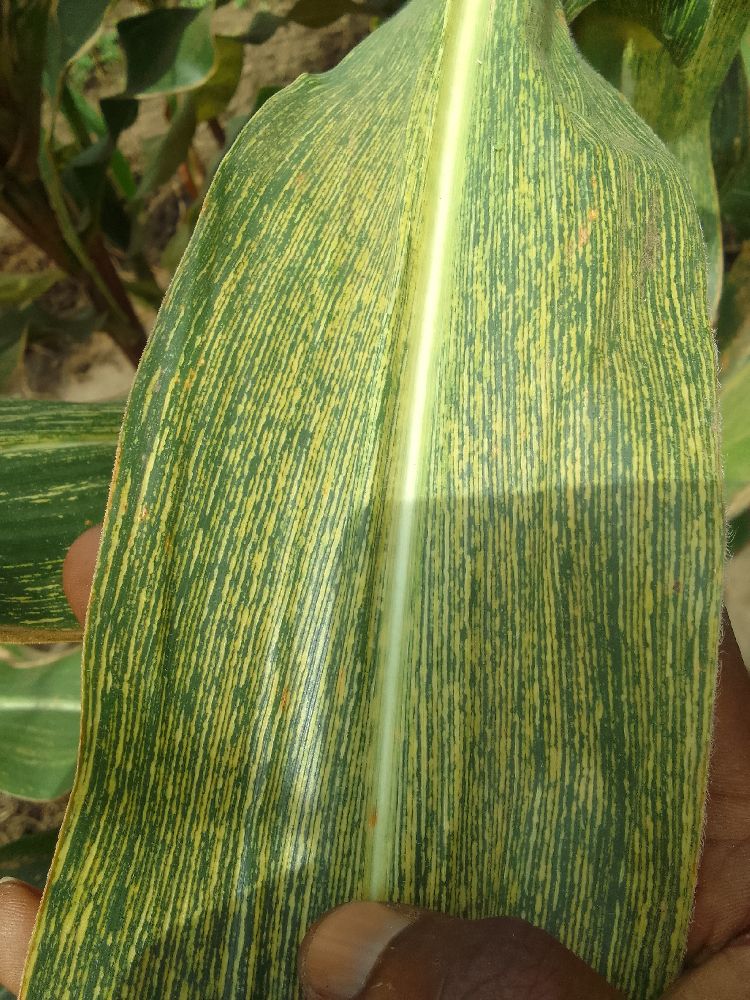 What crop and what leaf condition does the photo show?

maize, maize streak virus
